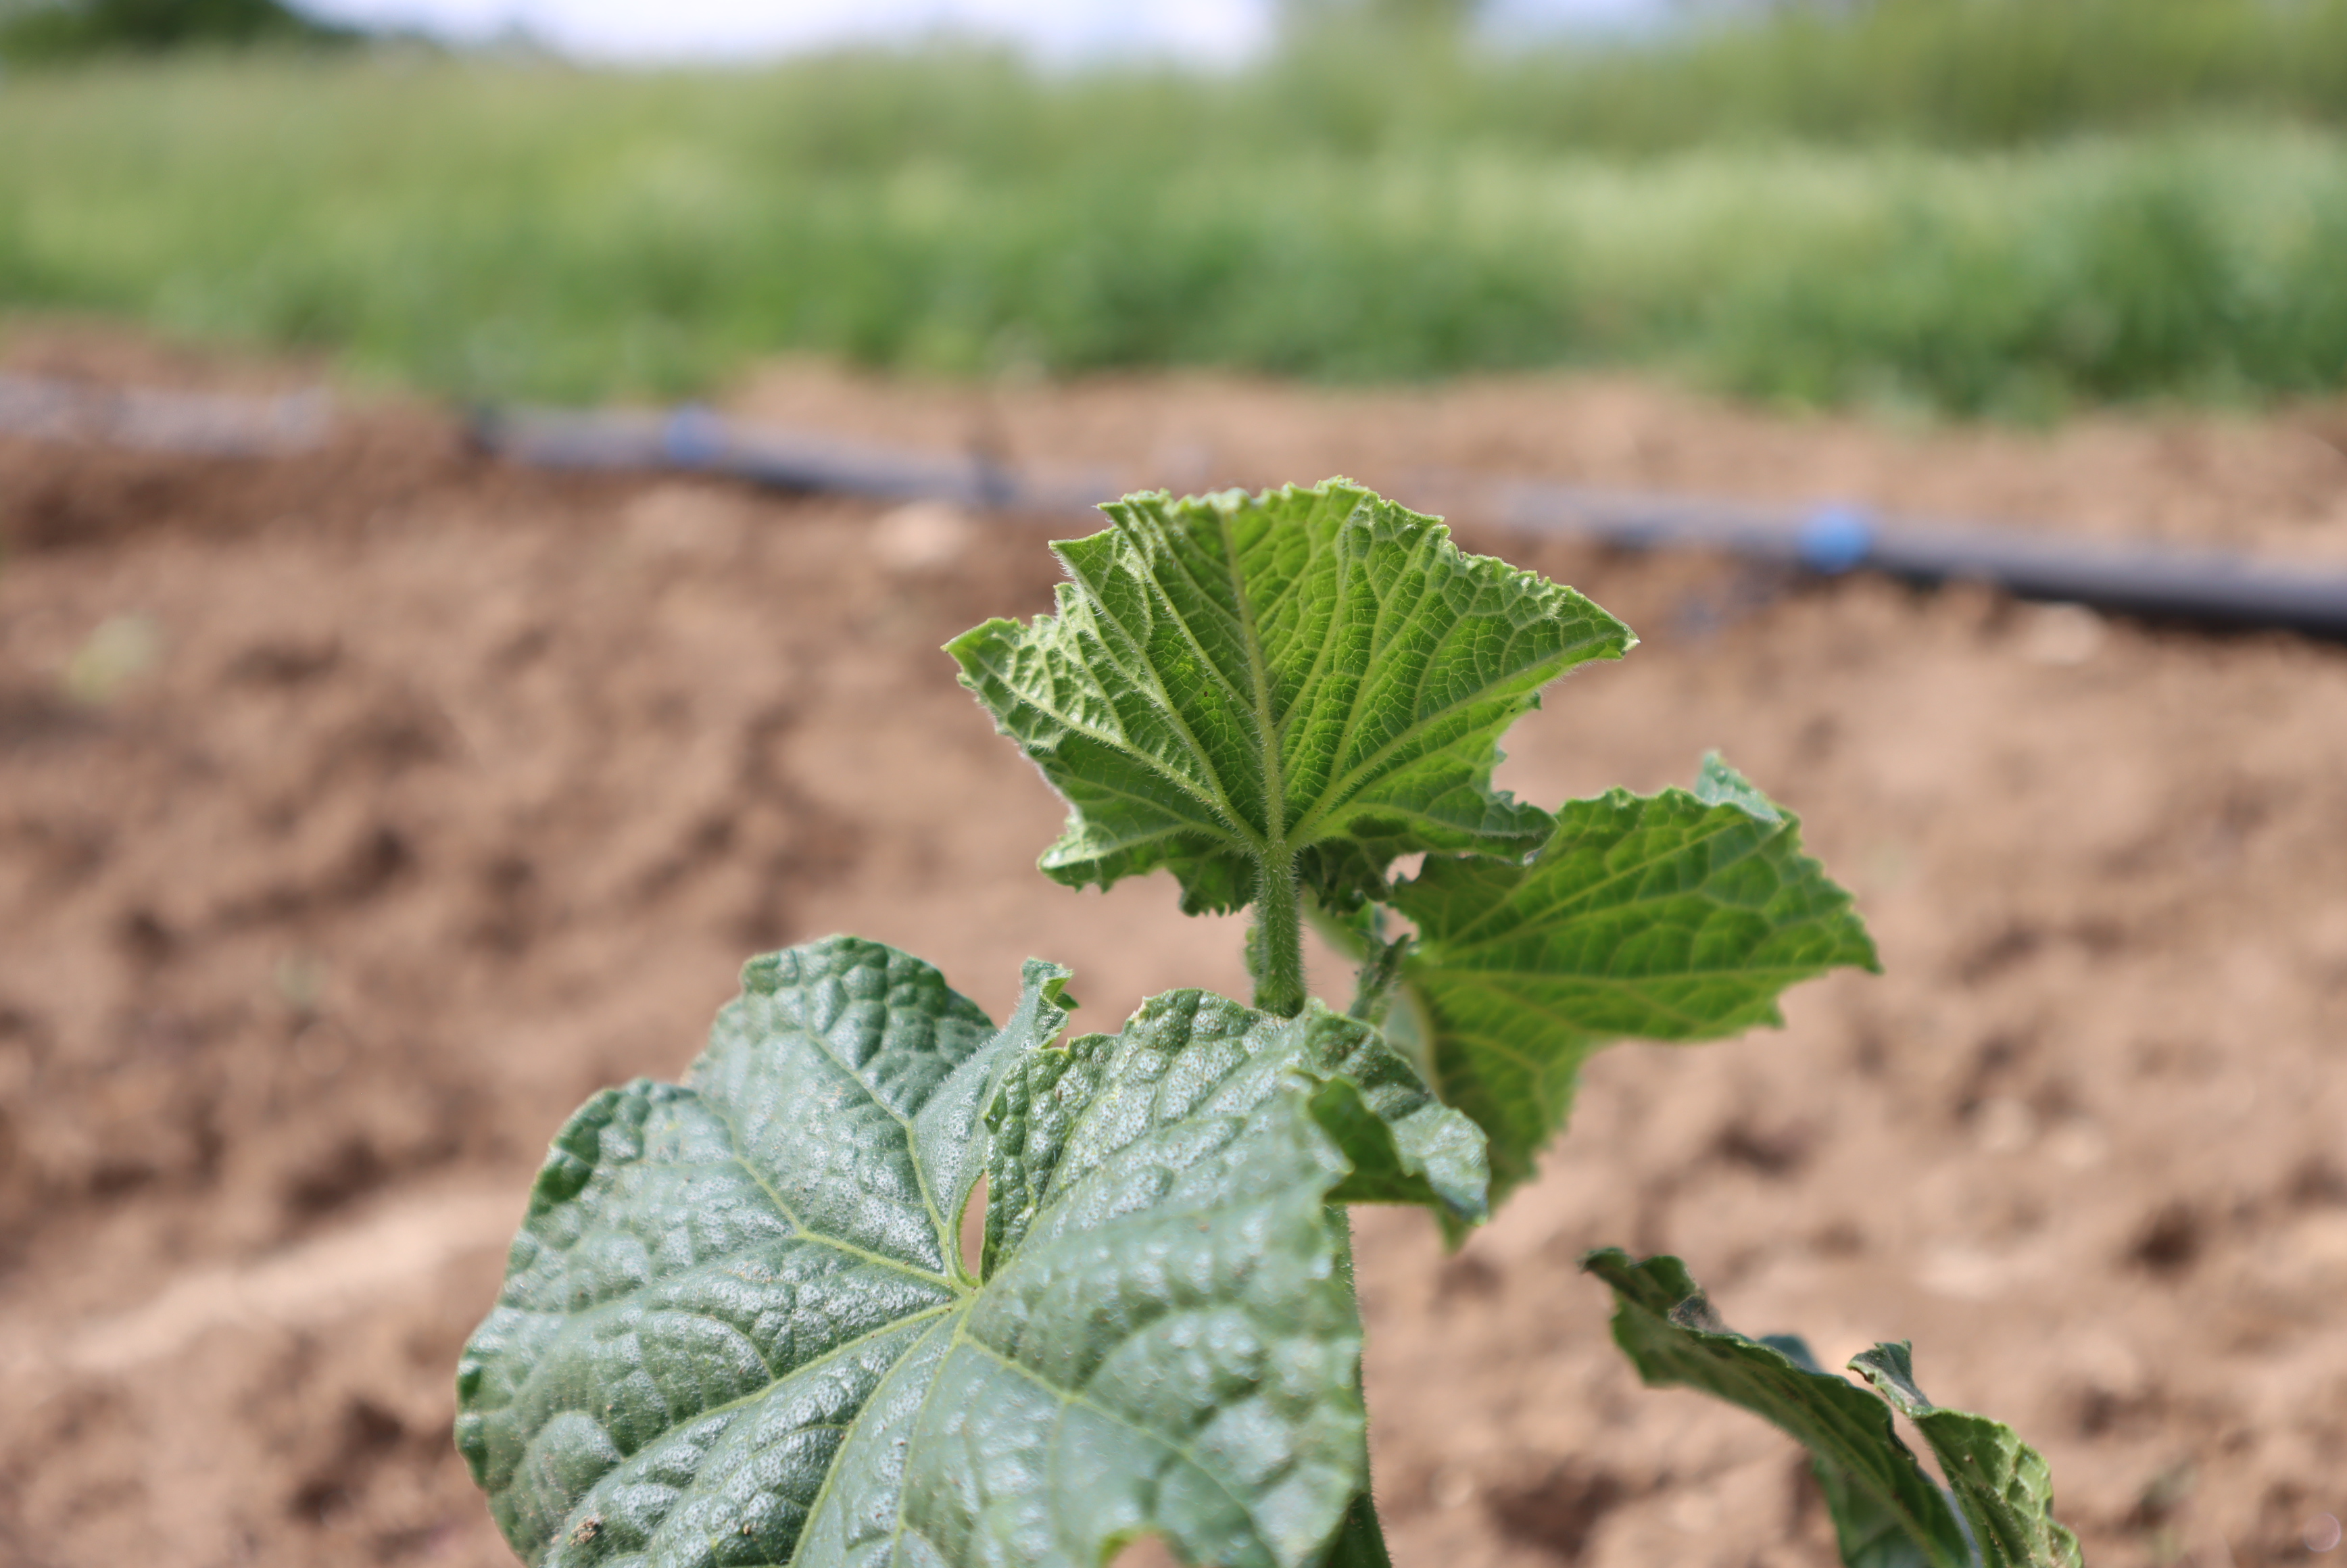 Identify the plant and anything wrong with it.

cucumber, healthy
